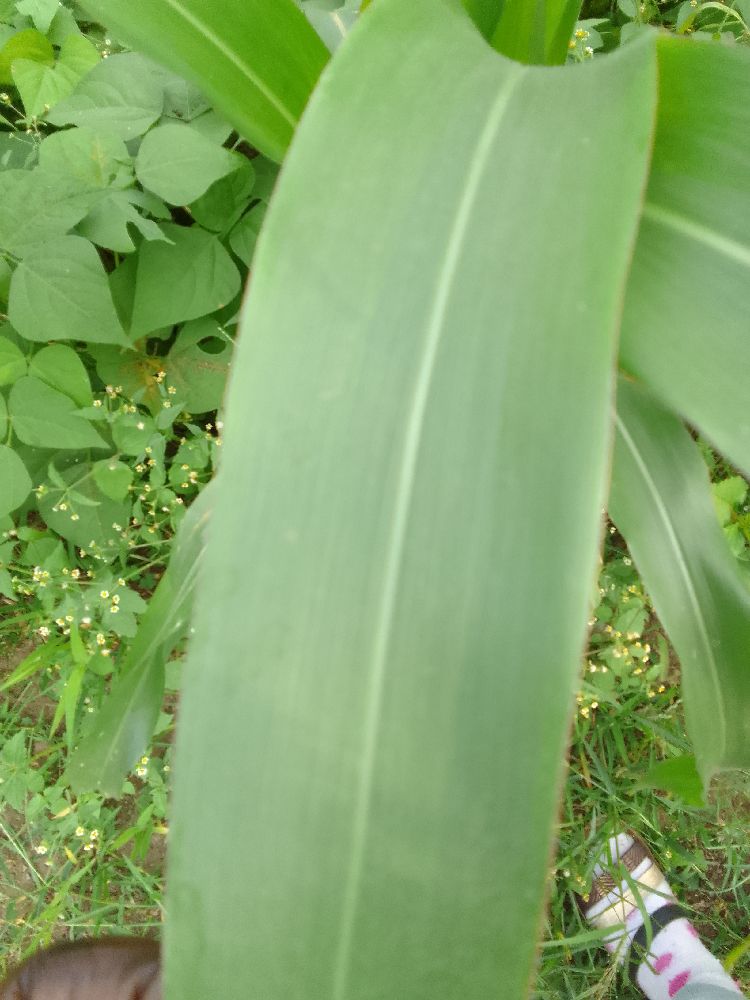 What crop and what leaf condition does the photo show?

maize, healthy
